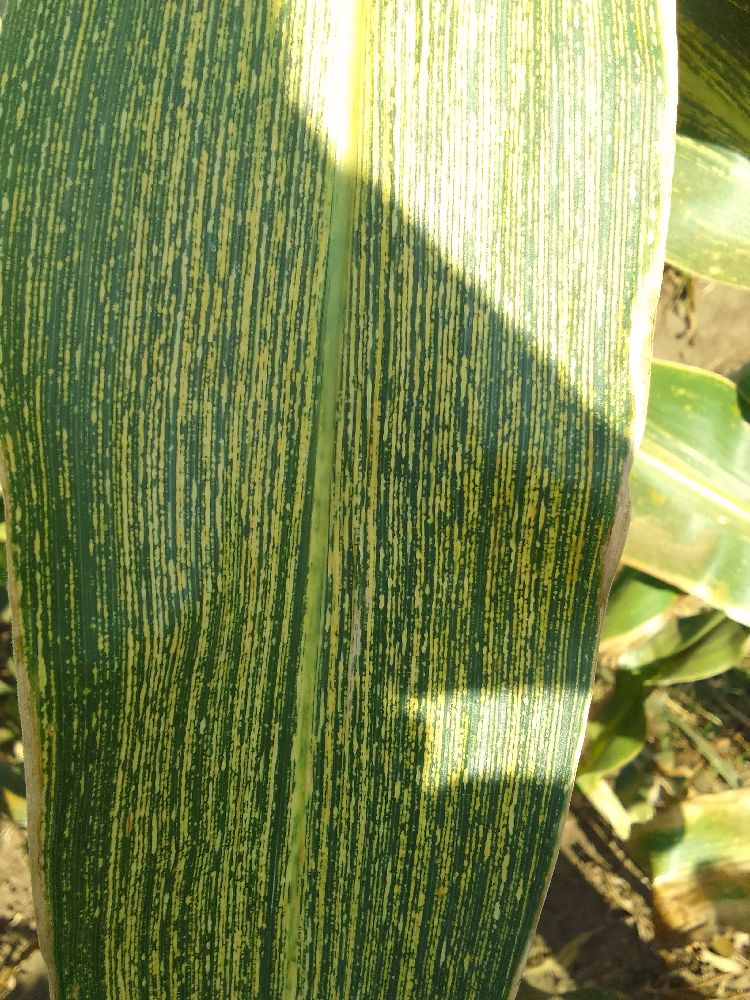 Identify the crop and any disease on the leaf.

maize, maize streak virus
